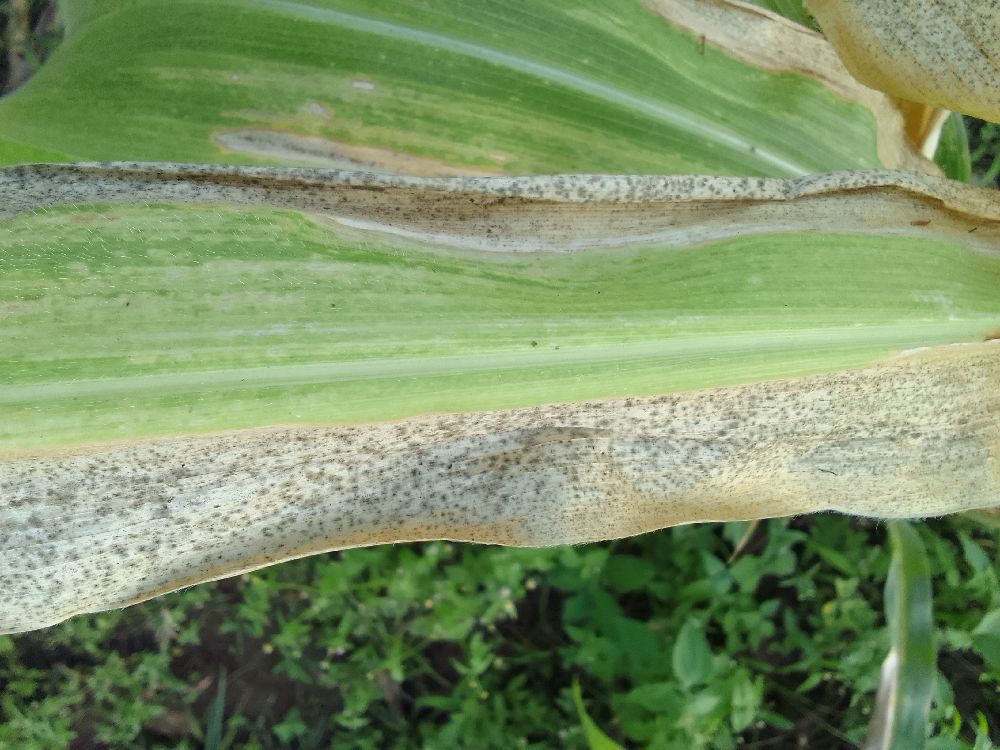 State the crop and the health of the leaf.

maize, maize lethal necrosis
